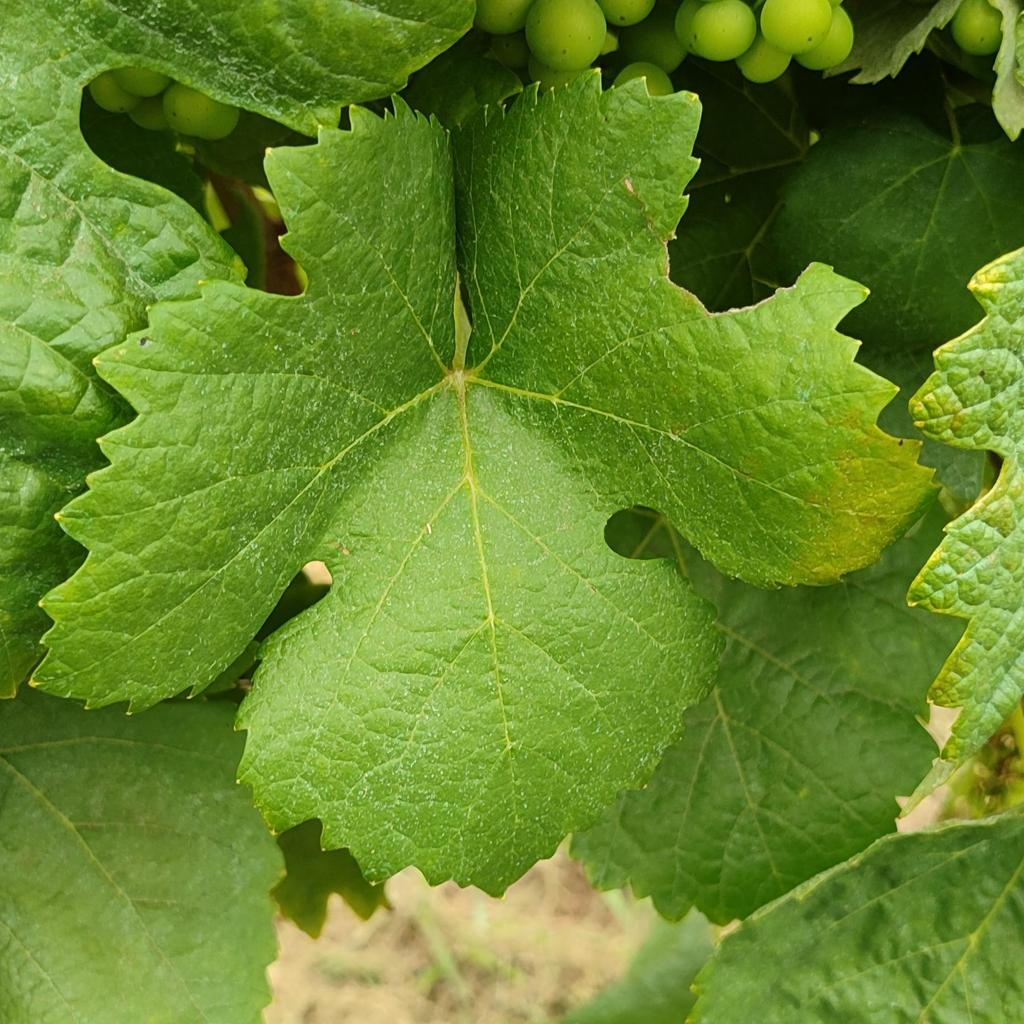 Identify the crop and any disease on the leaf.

grapevine, downy mildew
